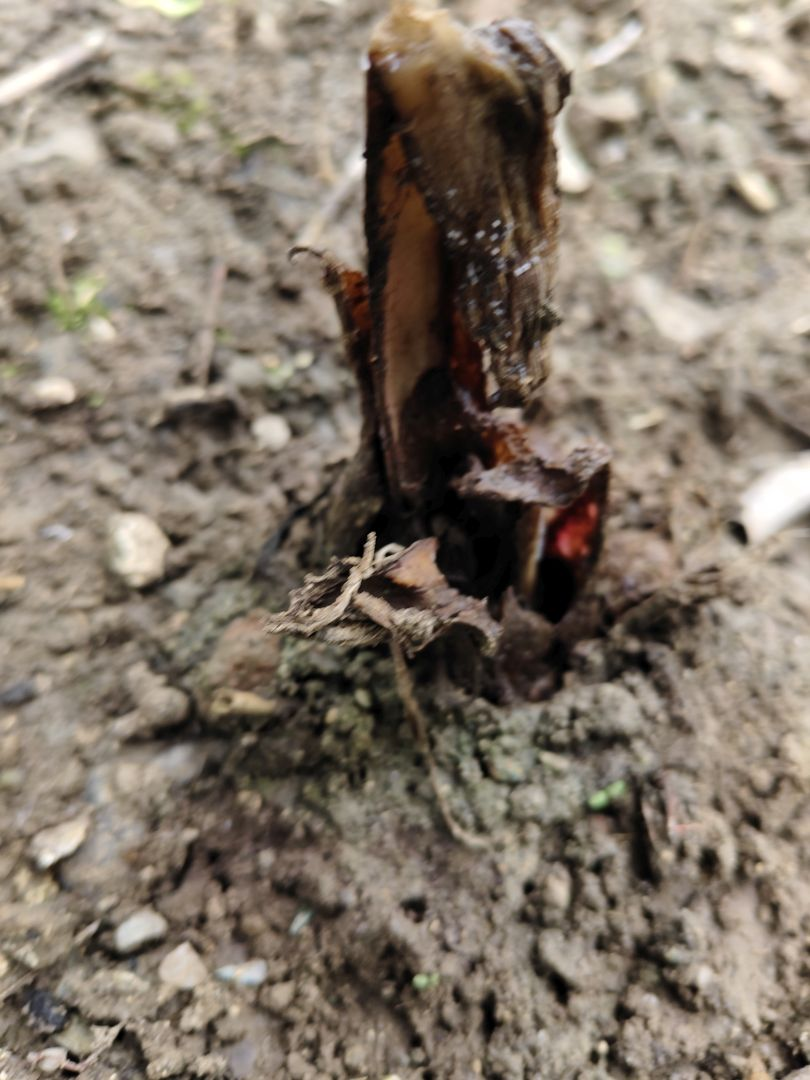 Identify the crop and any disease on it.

taro, root rot
